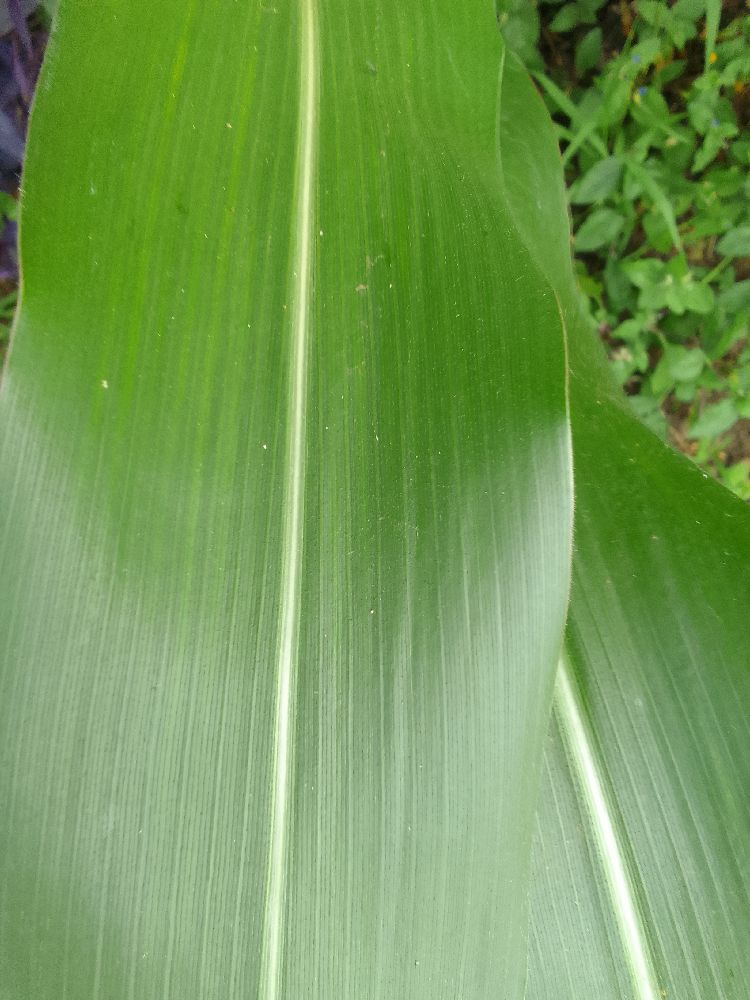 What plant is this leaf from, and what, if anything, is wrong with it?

maize, healthy
